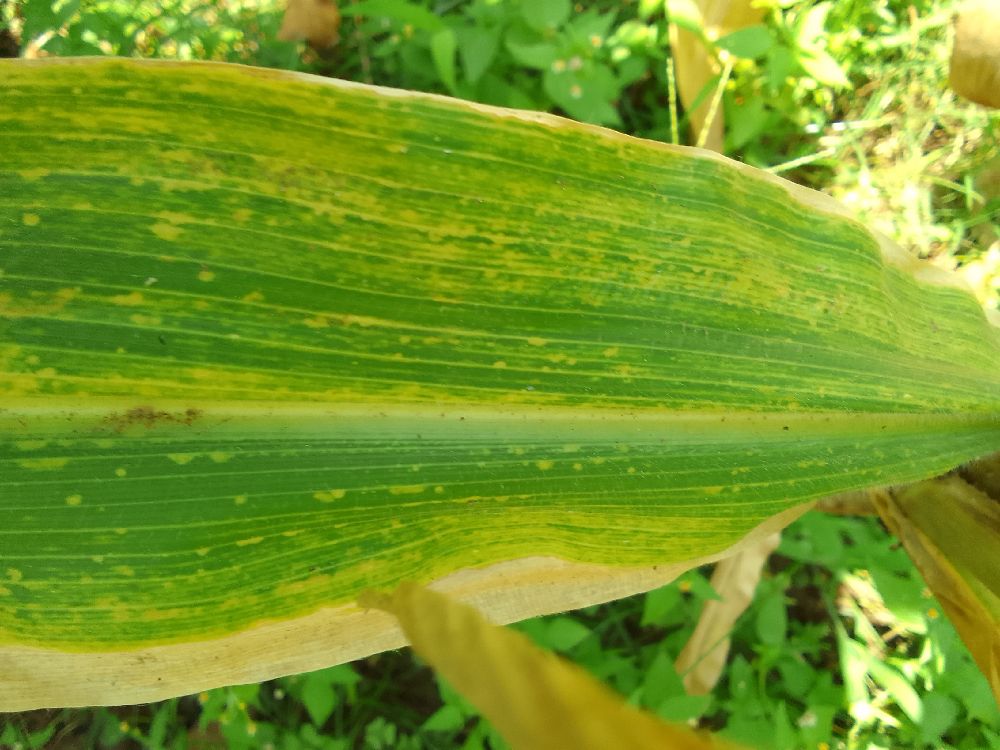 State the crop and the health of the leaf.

maize, maize lethal necrosis
